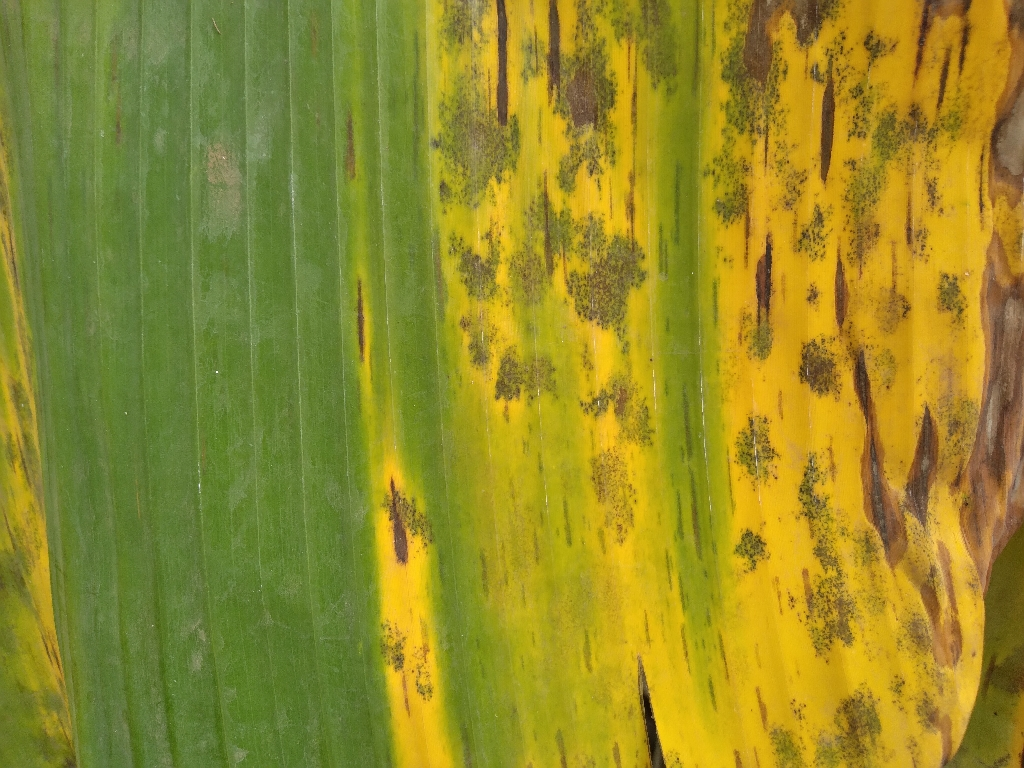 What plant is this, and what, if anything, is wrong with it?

banana, black sigatoka
